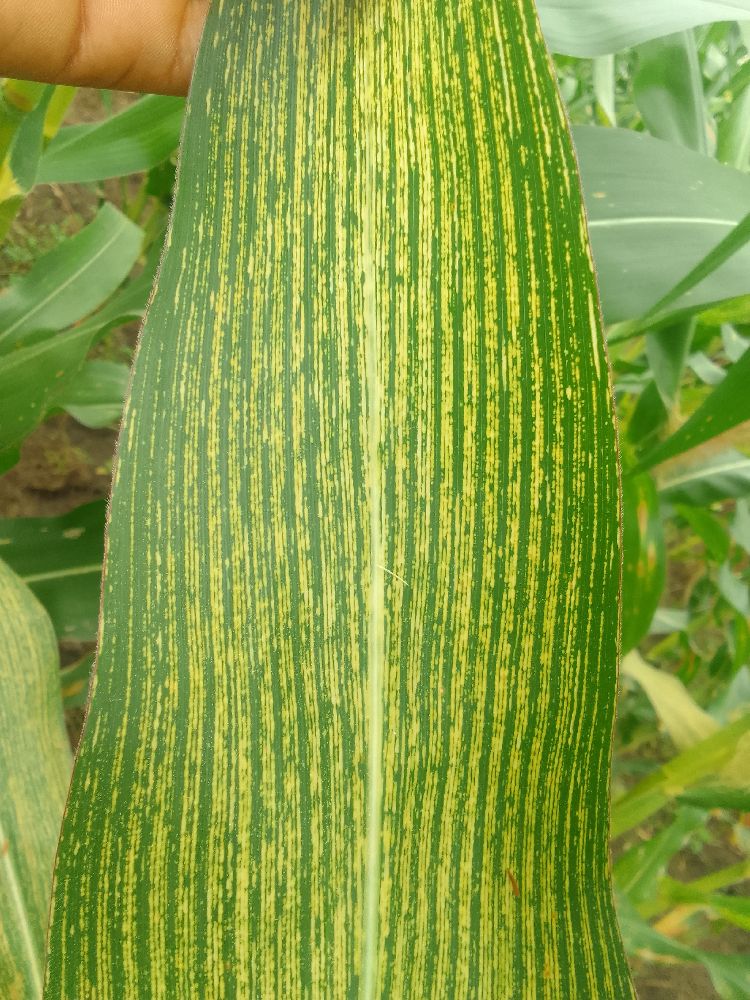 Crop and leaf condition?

maize, maize streak virus
